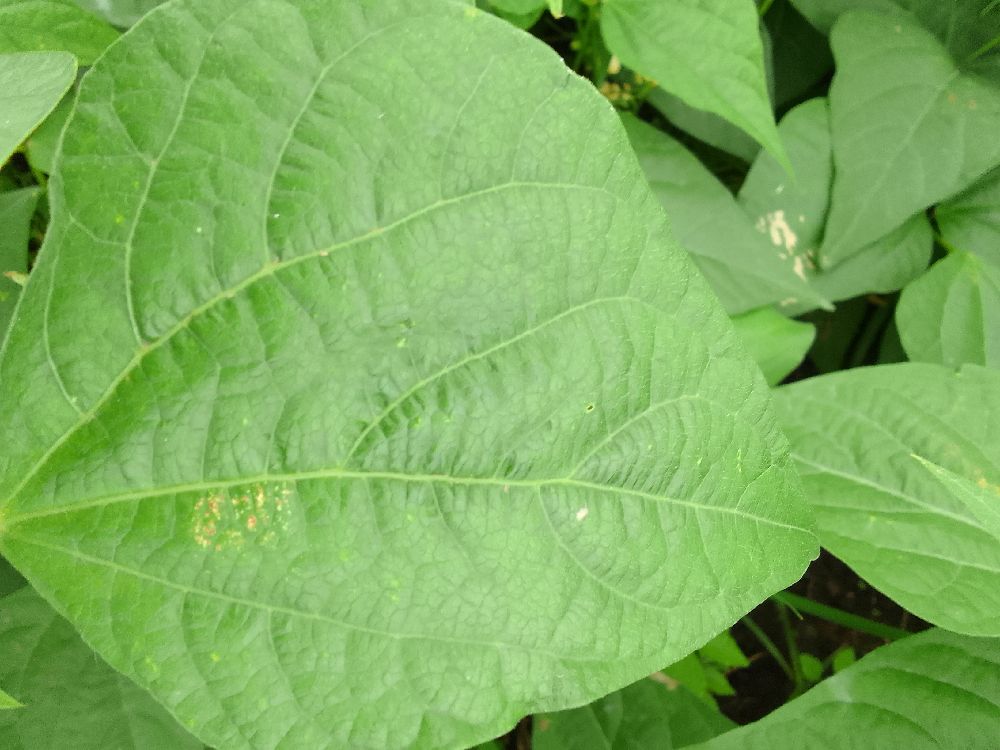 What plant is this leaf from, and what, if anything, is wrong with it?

common bean, healthy
